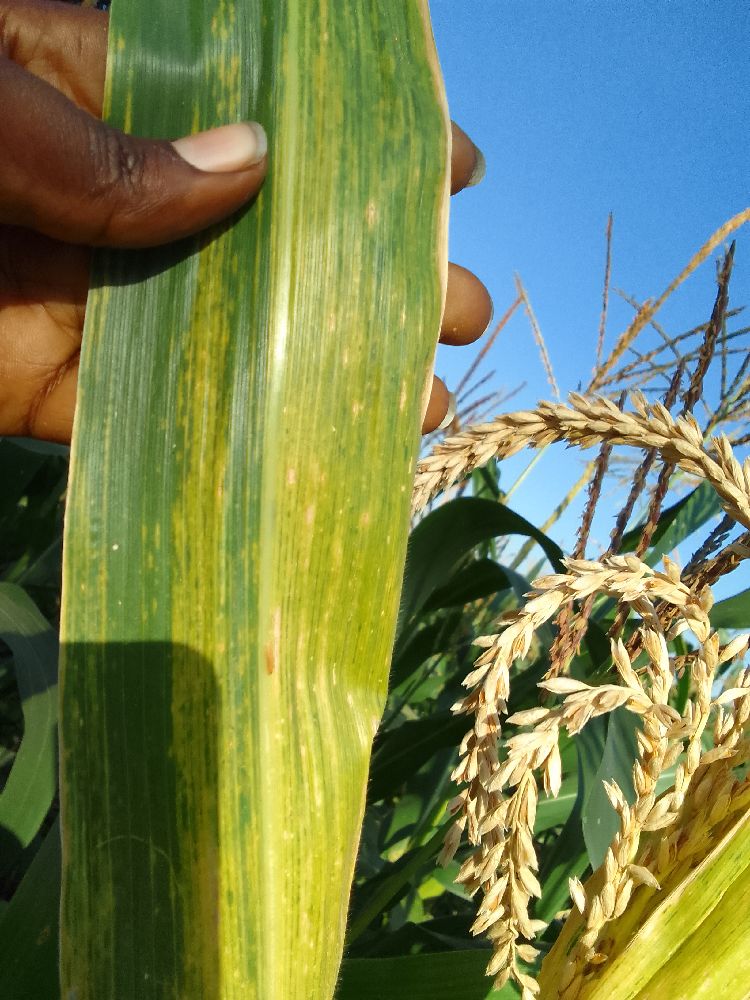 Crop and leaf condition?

maize, maize lethal necrosis
